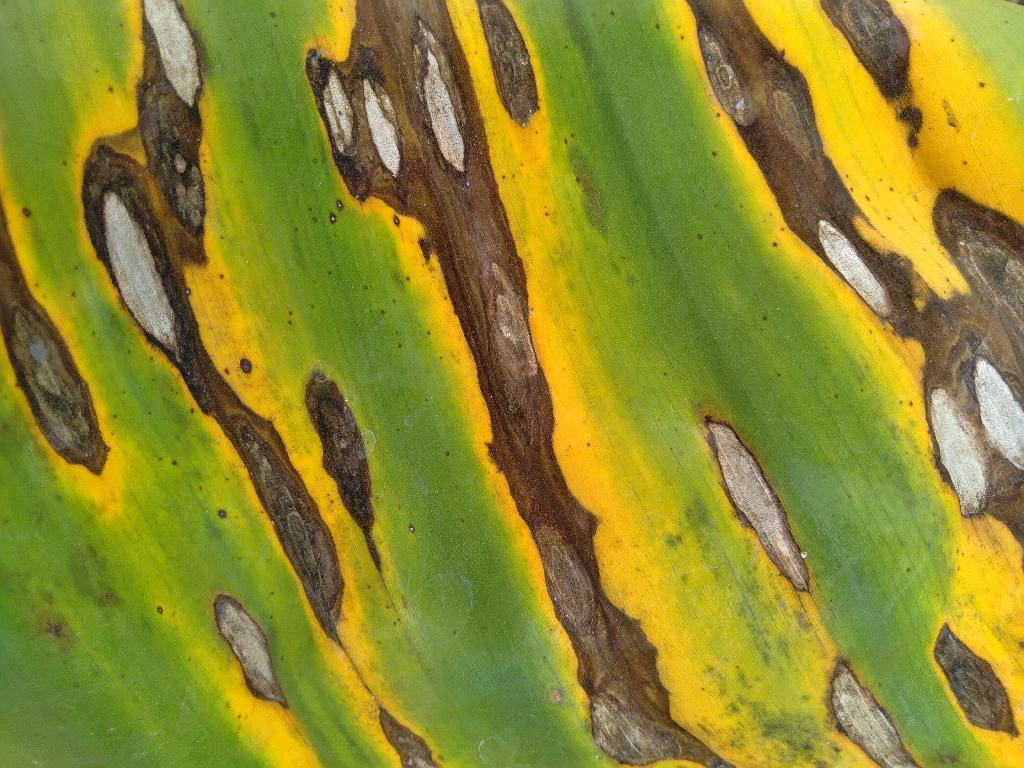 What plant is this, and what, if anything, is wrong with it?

banana, black sigatoka
